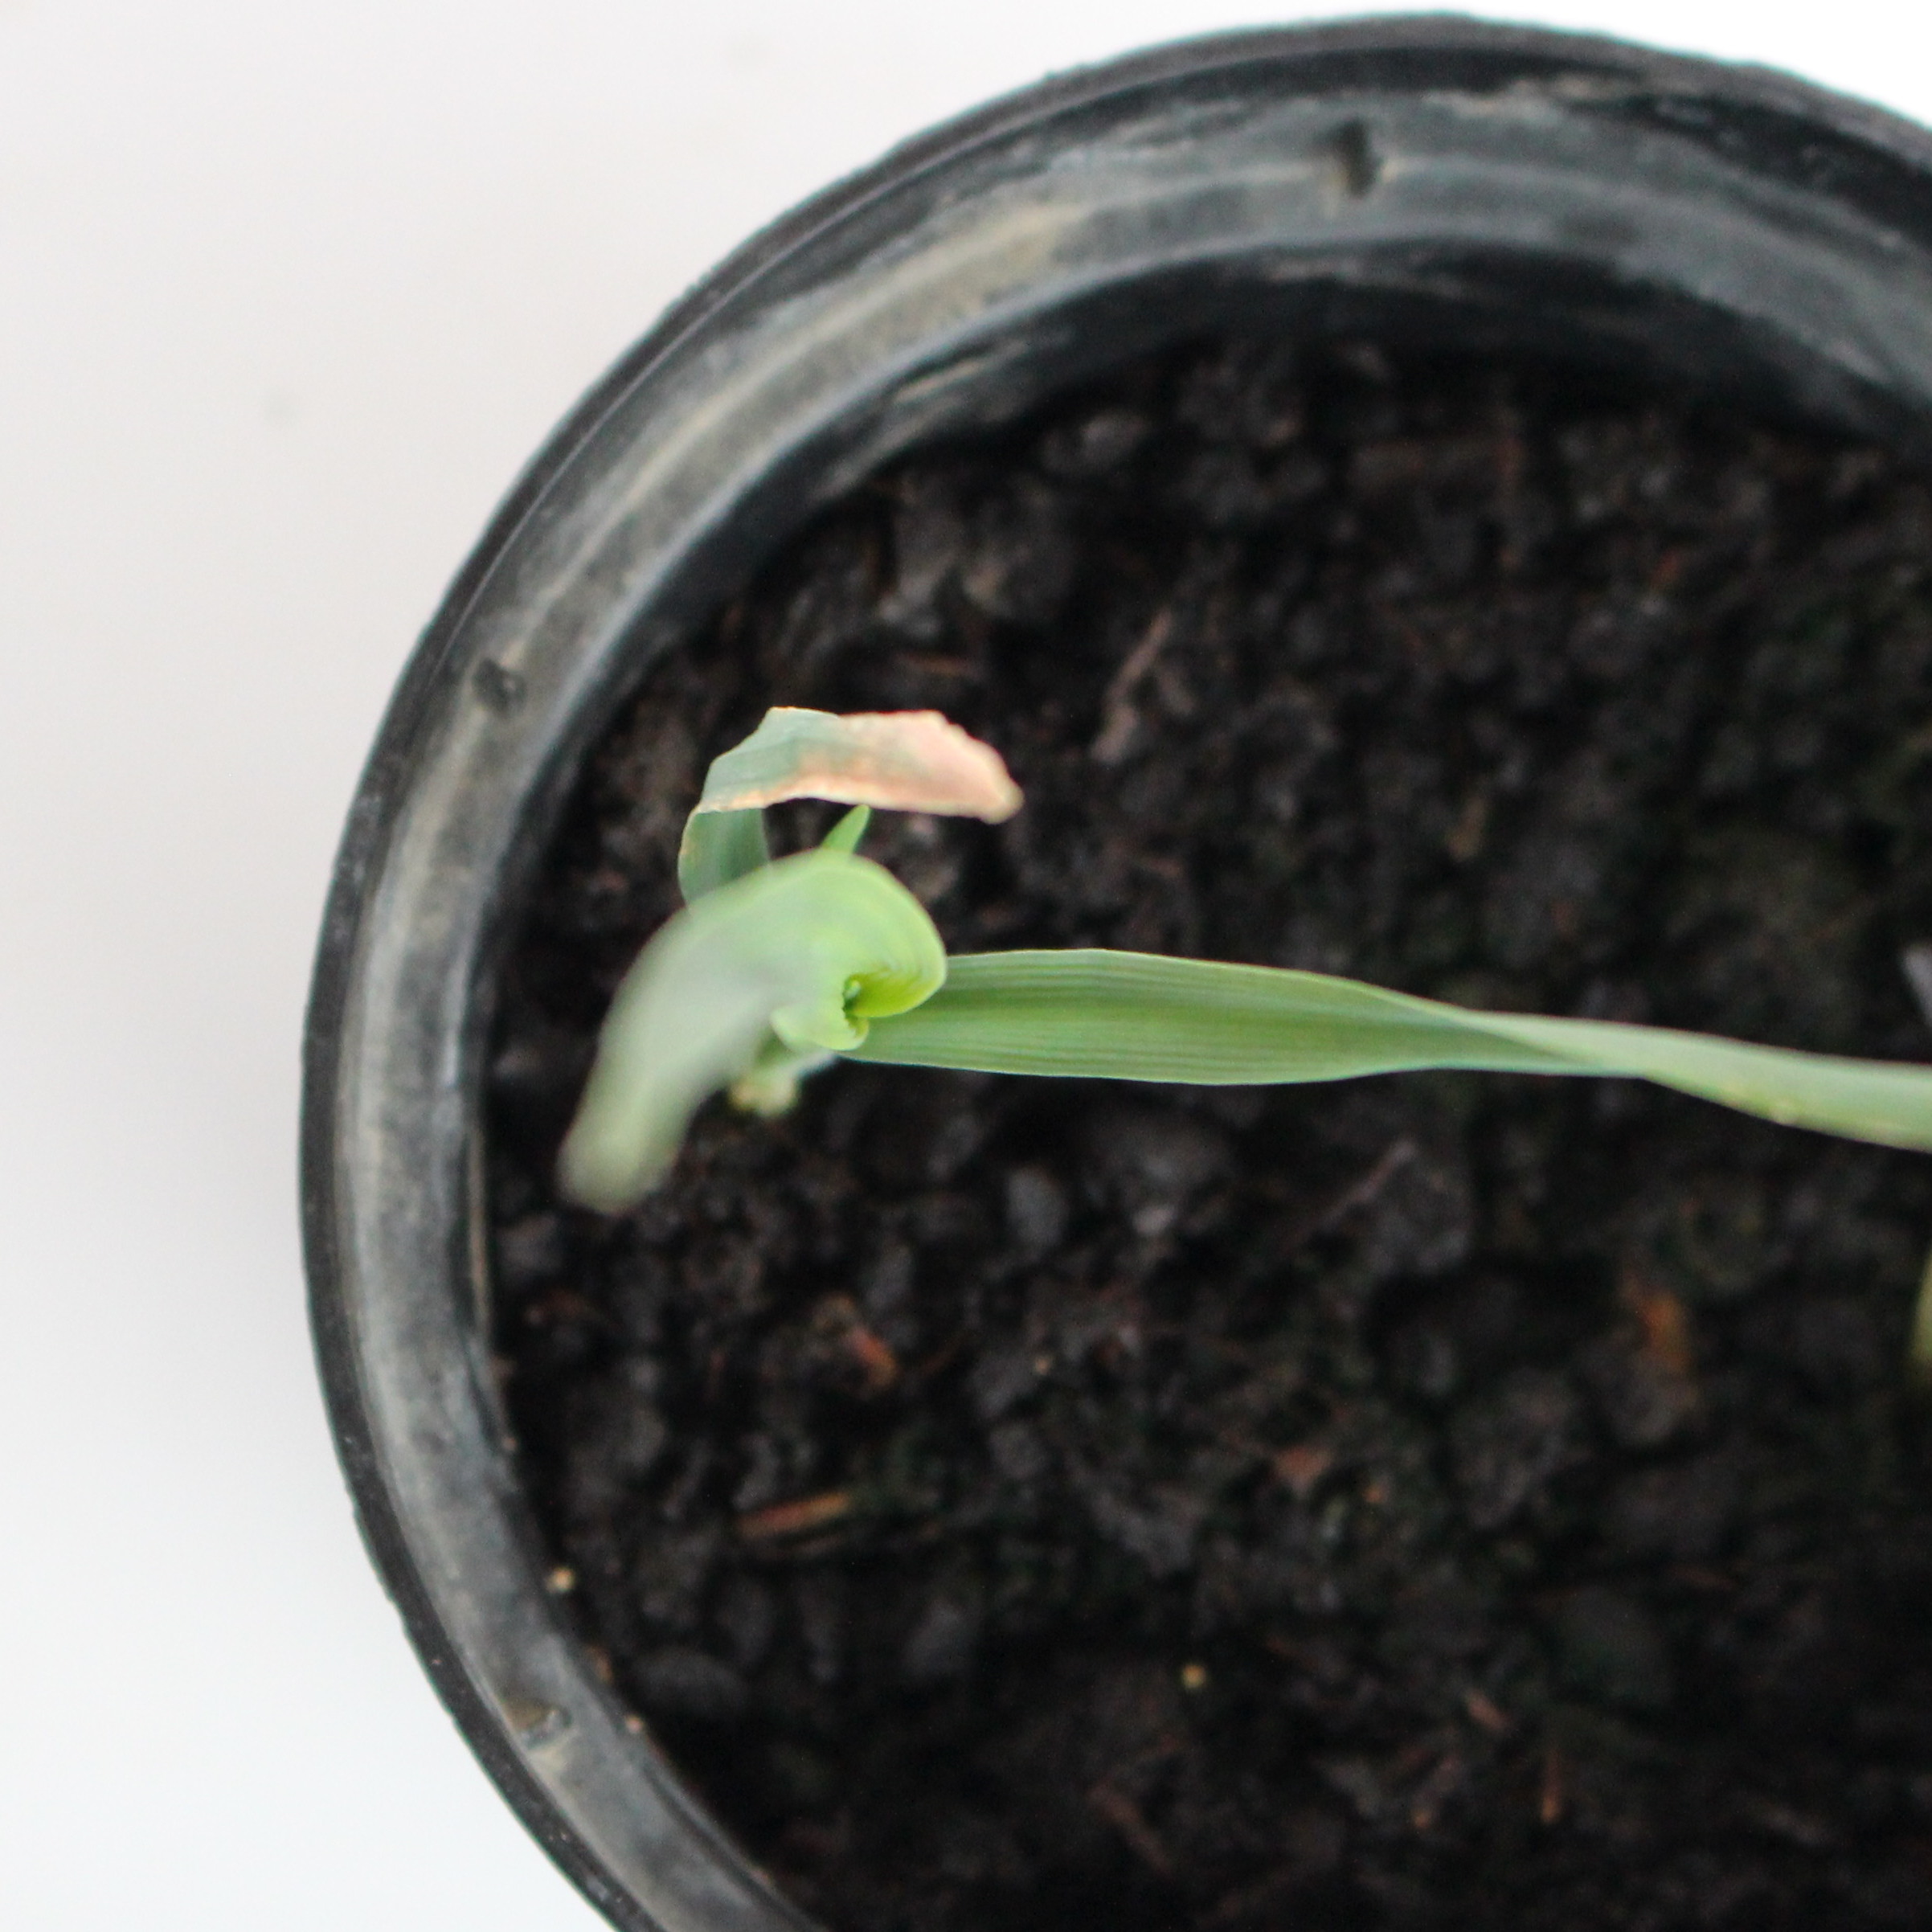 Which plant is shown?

Avena sterilis
